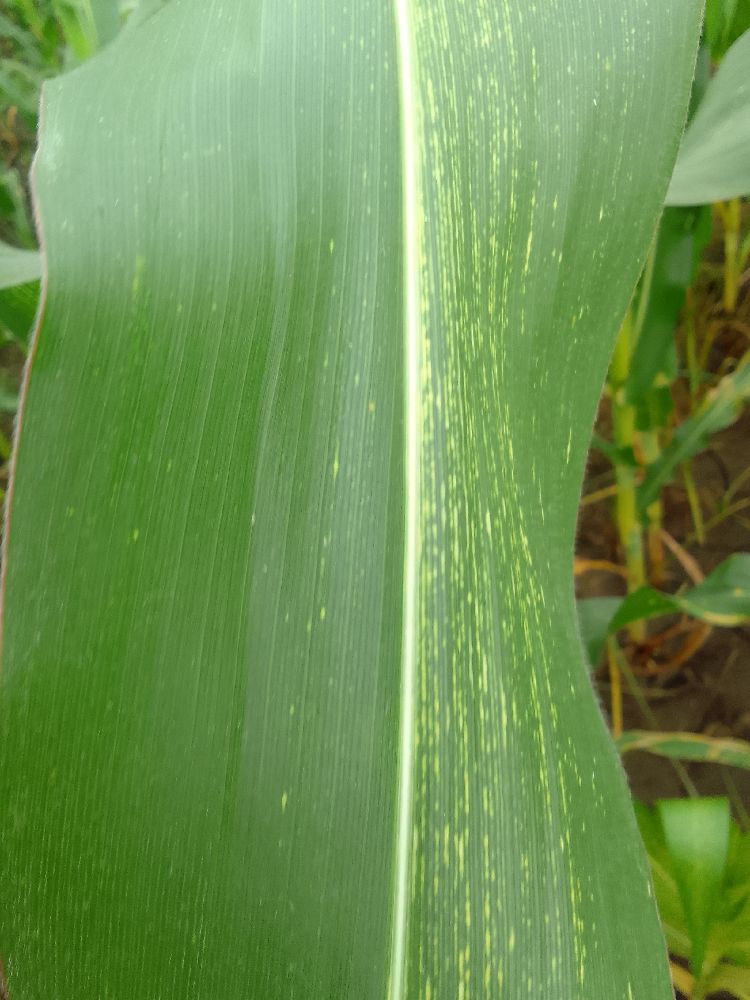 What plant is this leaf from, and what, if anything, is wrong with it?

maize, maize streak virus
